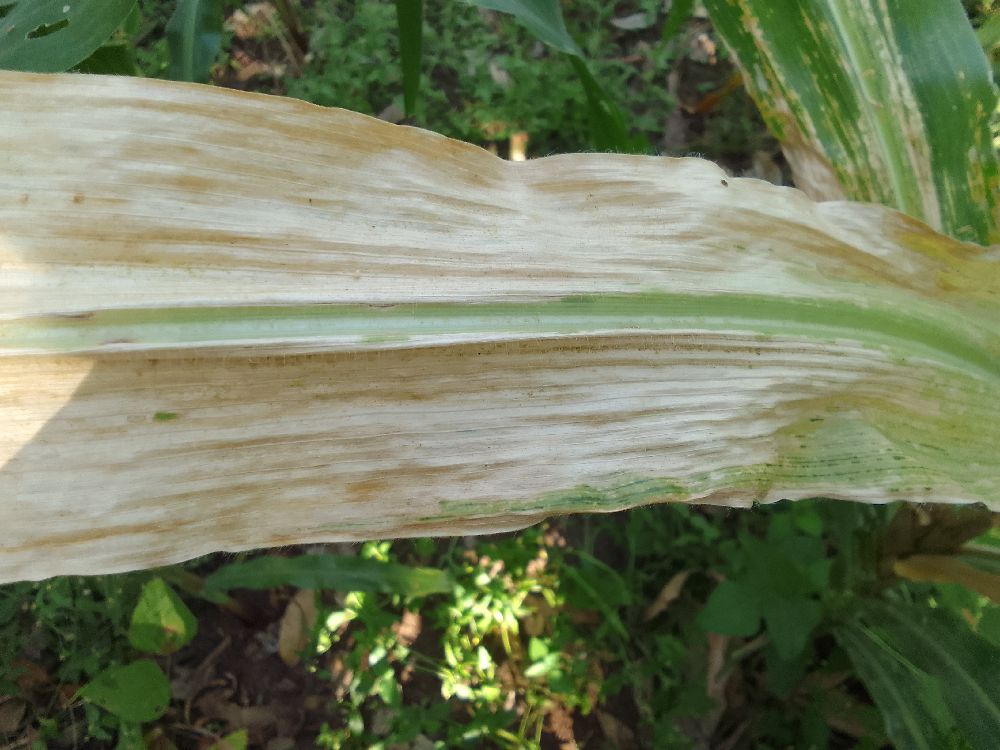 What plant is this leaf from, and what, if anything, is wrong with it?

maize, maize lethal necrosis
